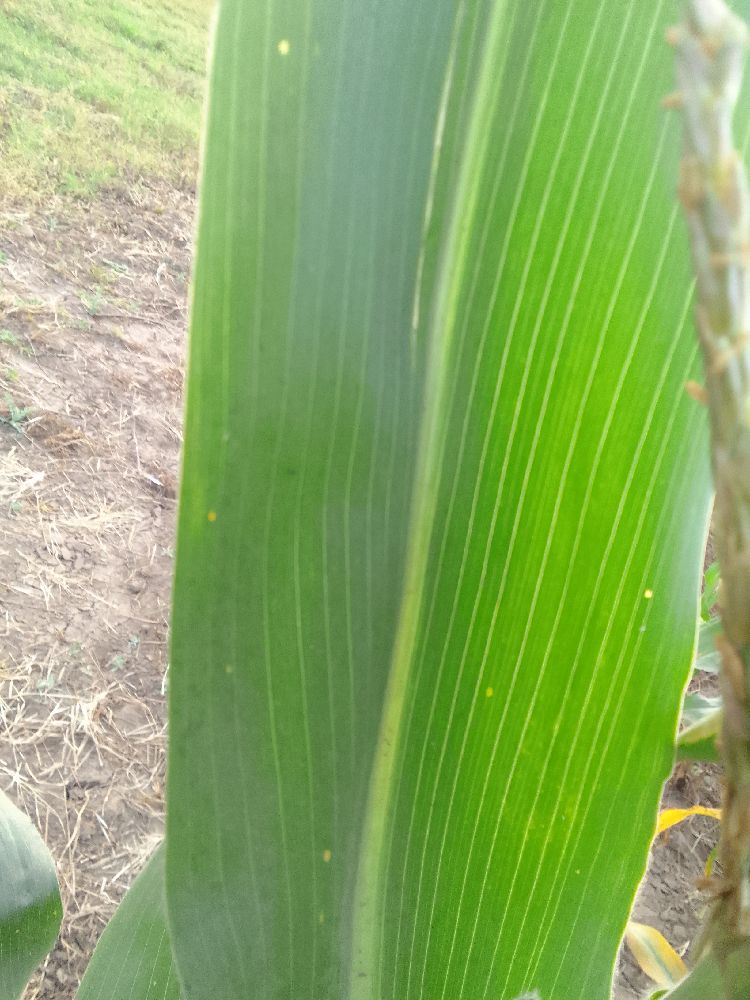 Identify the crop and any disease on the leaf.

maize, healthy
